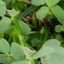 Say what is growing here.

unstructured weed
